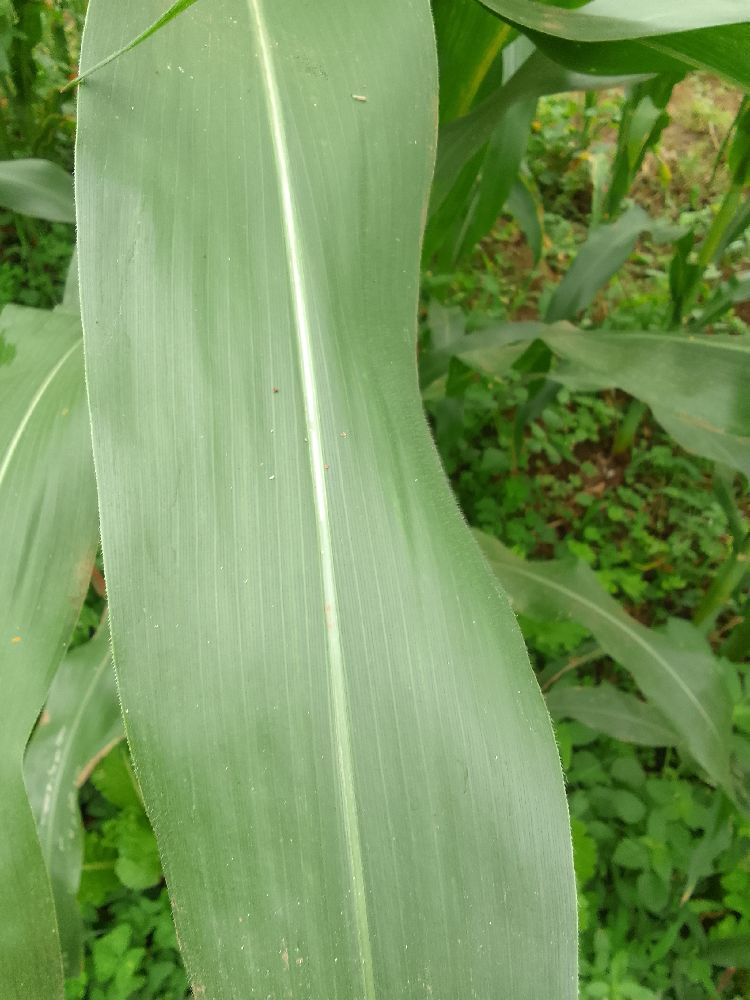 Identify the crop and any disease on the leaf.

maize, healthy
